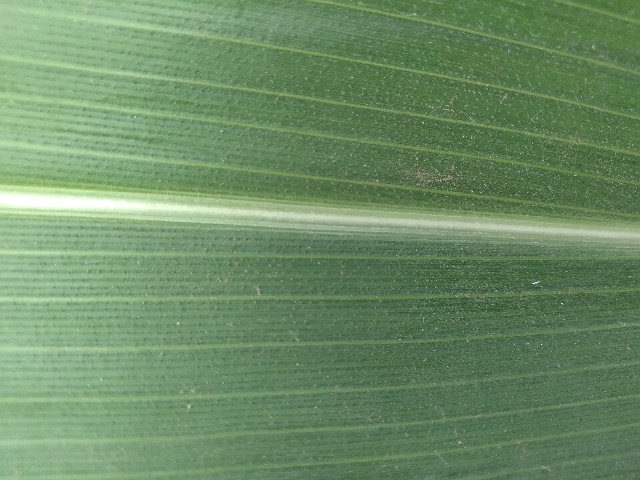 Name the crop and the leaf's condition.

maize, healthy
